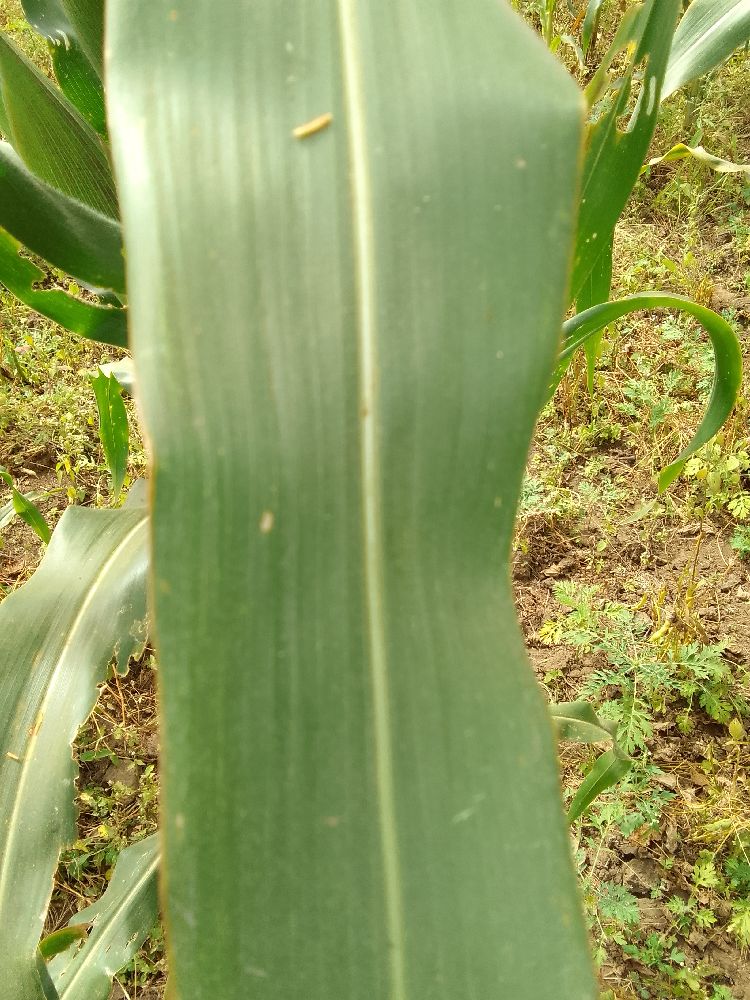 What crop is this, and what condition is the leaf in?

maize, healthy
